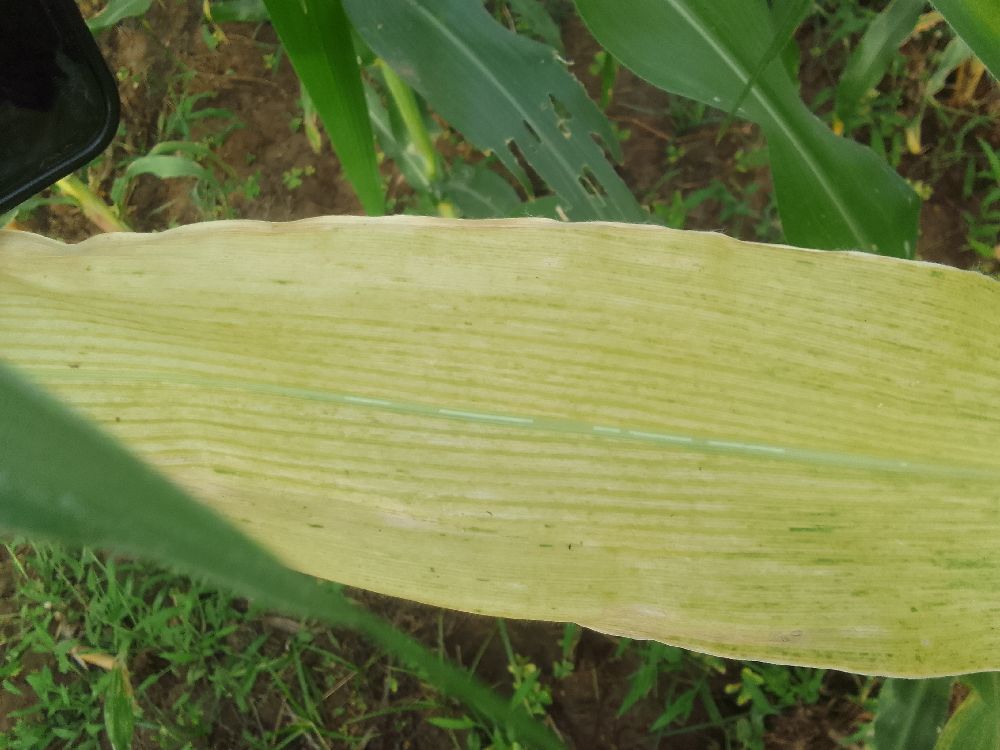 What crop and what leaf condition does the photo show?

maize, maize lethal necrosis
